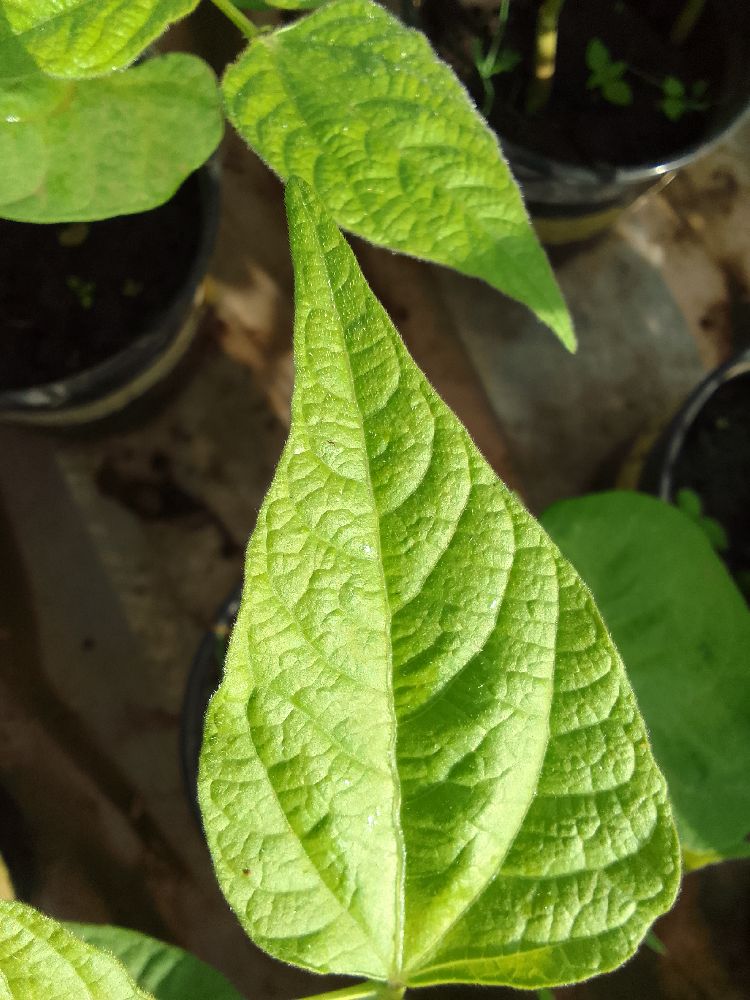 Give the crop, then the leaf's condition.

common bean, healthy
